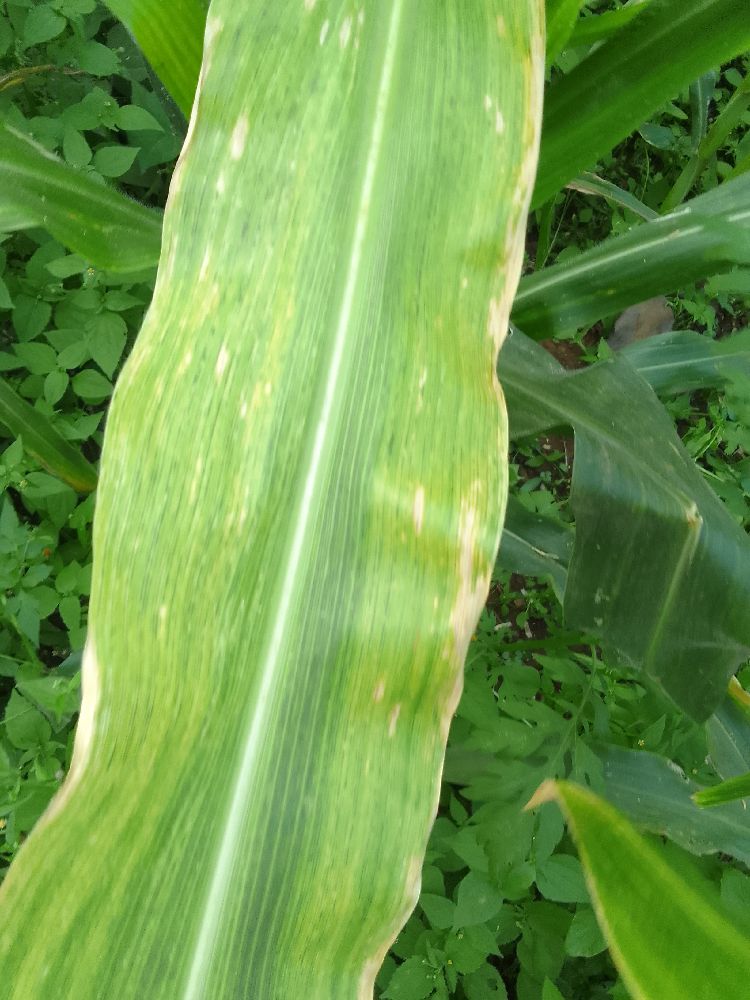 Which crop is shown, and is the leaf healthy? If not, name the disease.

maize, maize lethal necrosis
